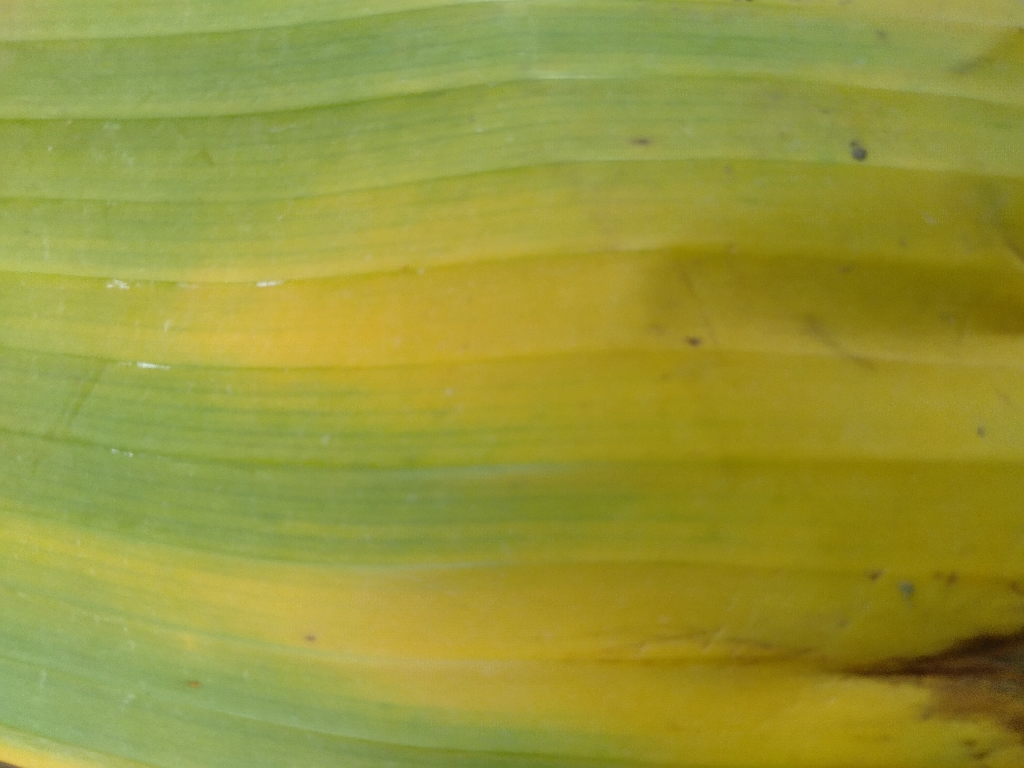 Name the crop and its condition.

banana, fusarium wilt race 1
